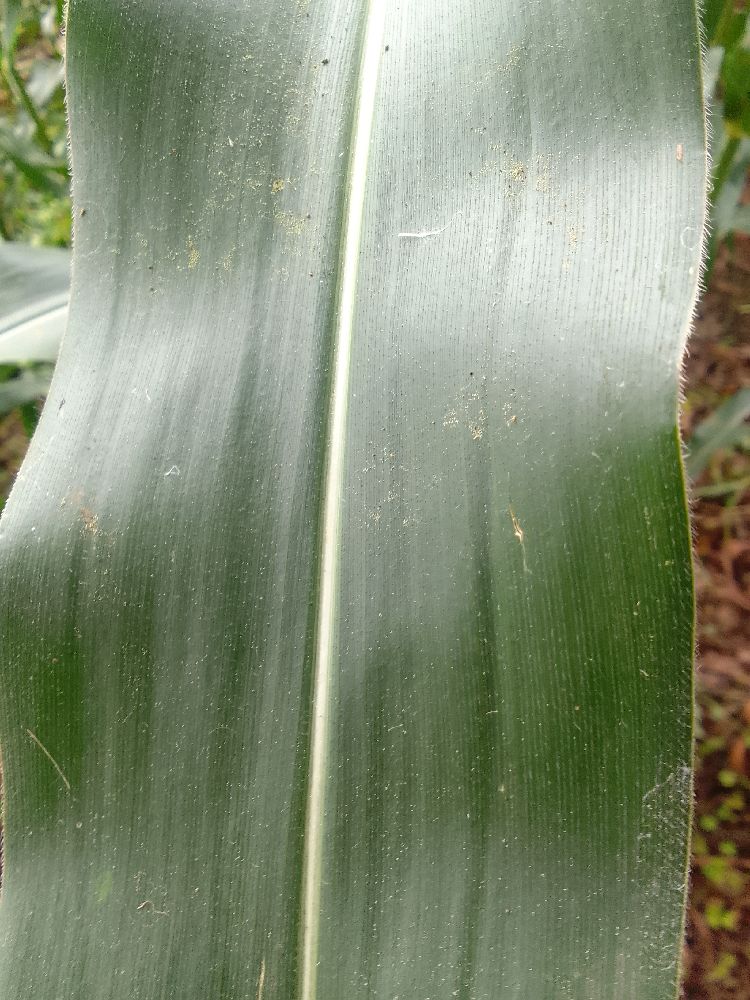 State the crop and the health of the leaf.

maize, healthy
